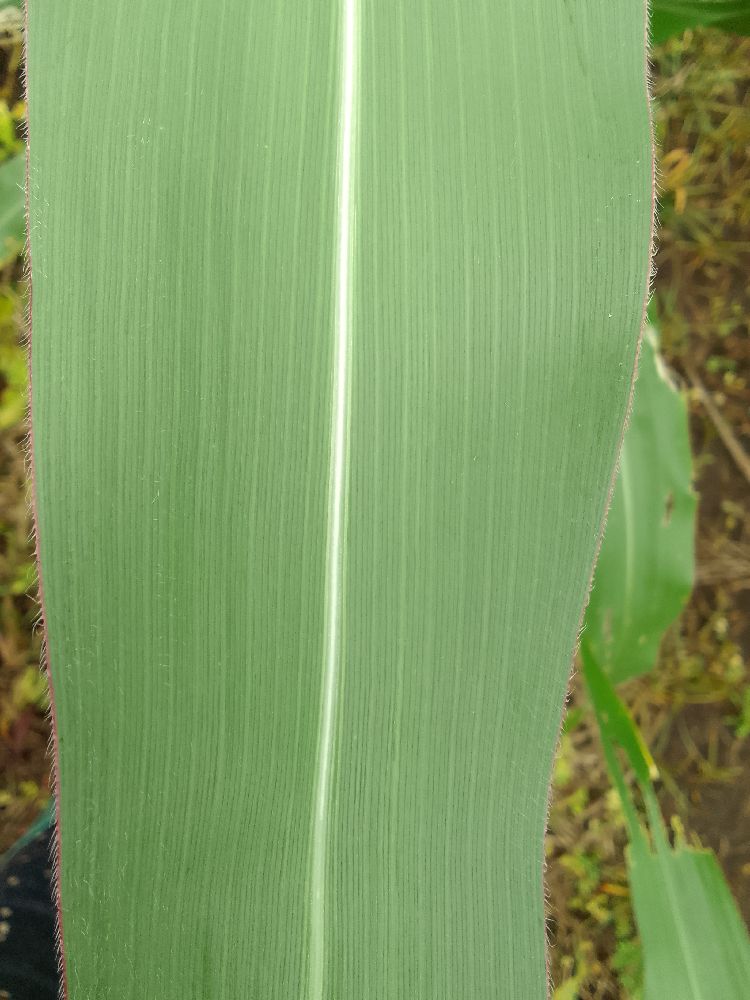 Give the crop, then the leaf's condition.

maize, healthy
